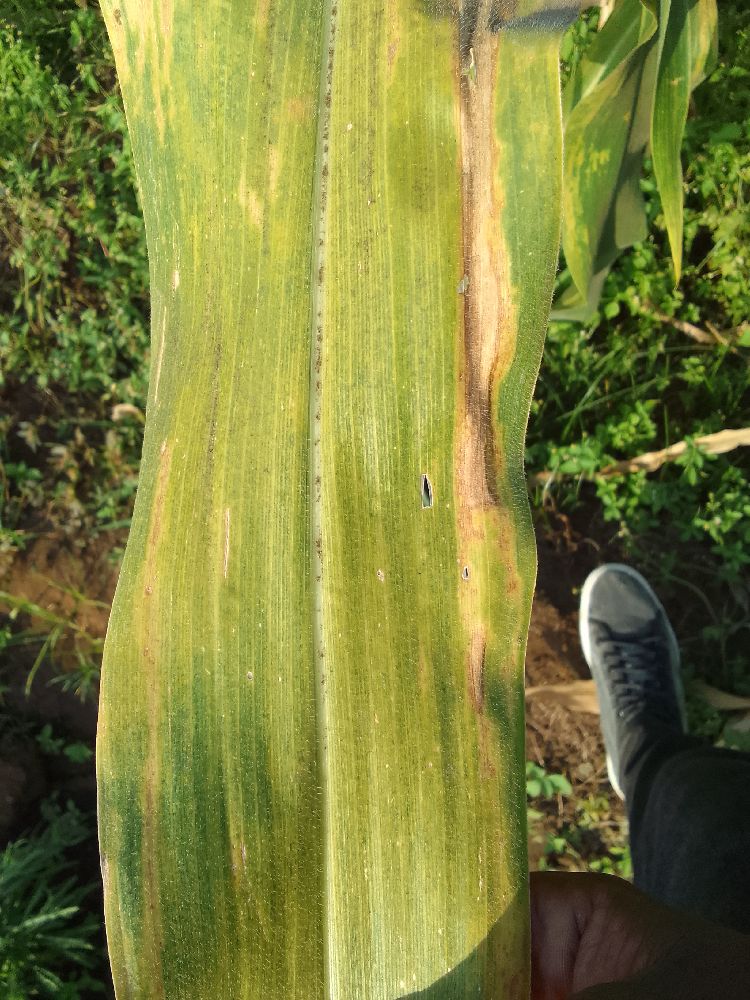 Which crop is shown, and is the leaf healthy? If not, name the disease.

maize, maize lethal necrosis
